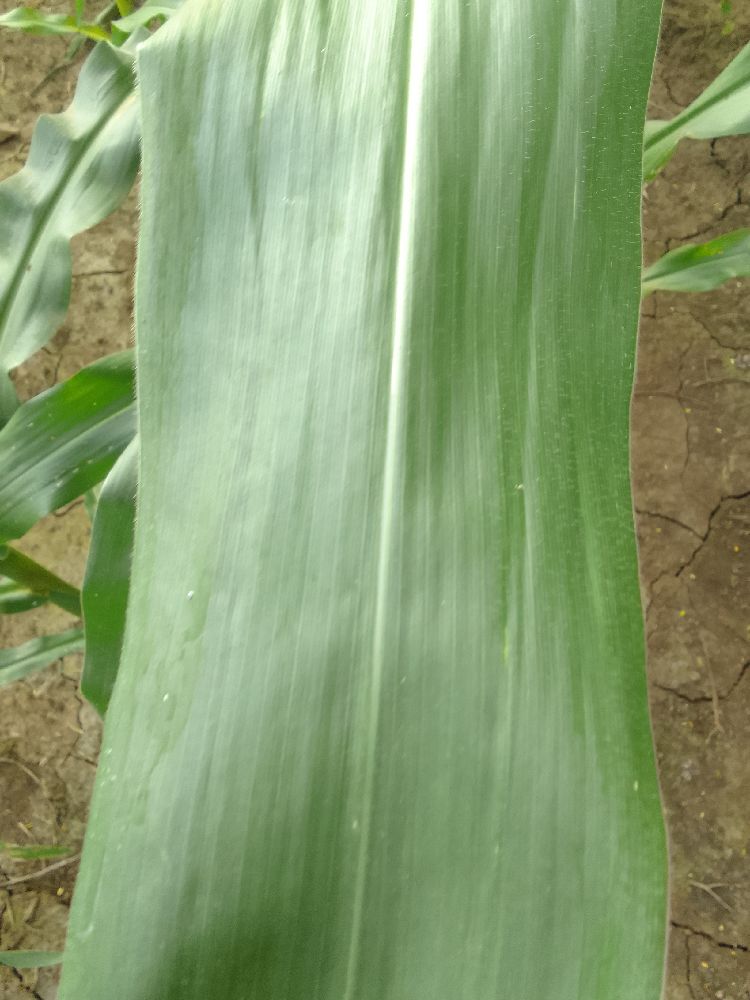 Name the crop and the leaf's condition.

maize, healthy
